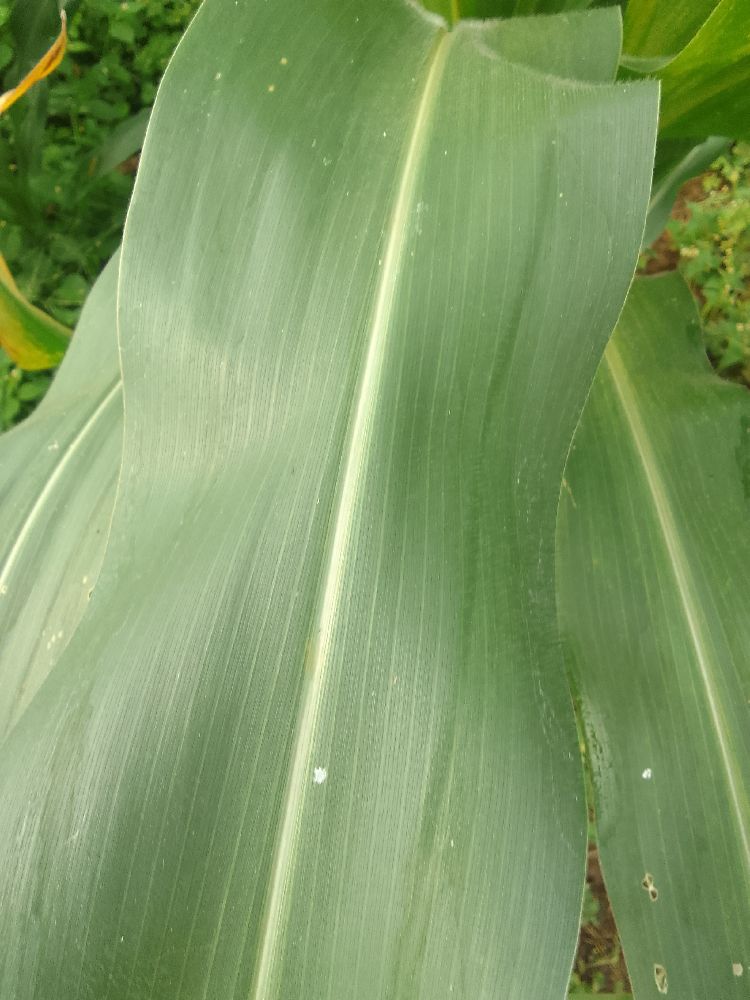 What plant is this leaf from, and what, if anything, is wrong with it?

maize, healthy
